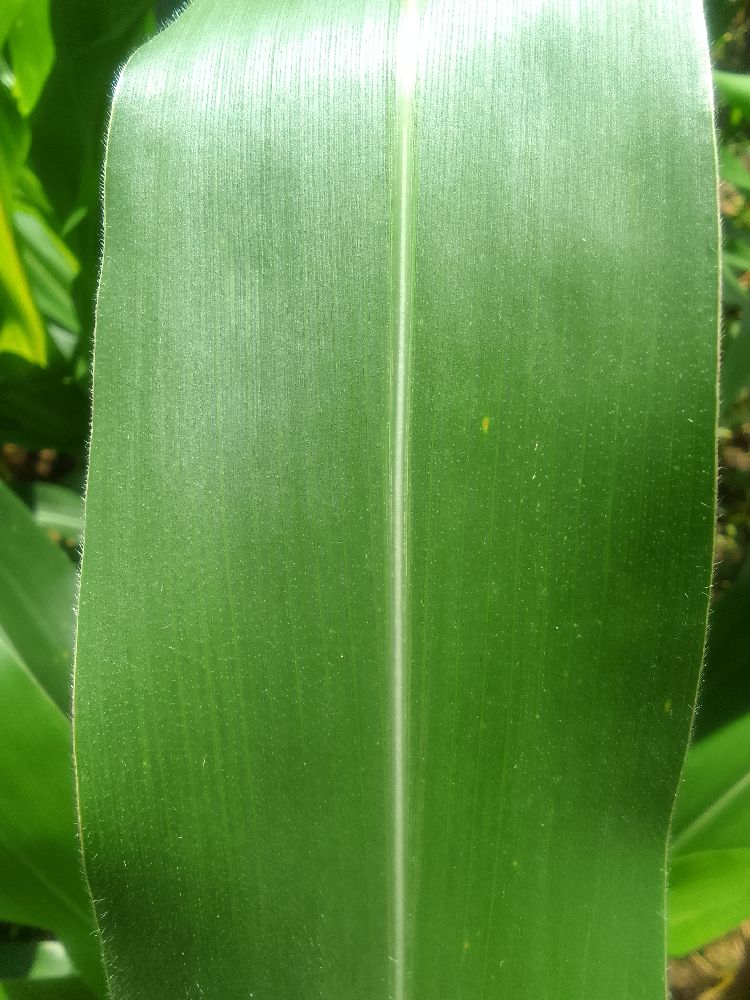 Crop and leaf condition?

maize, healthy
